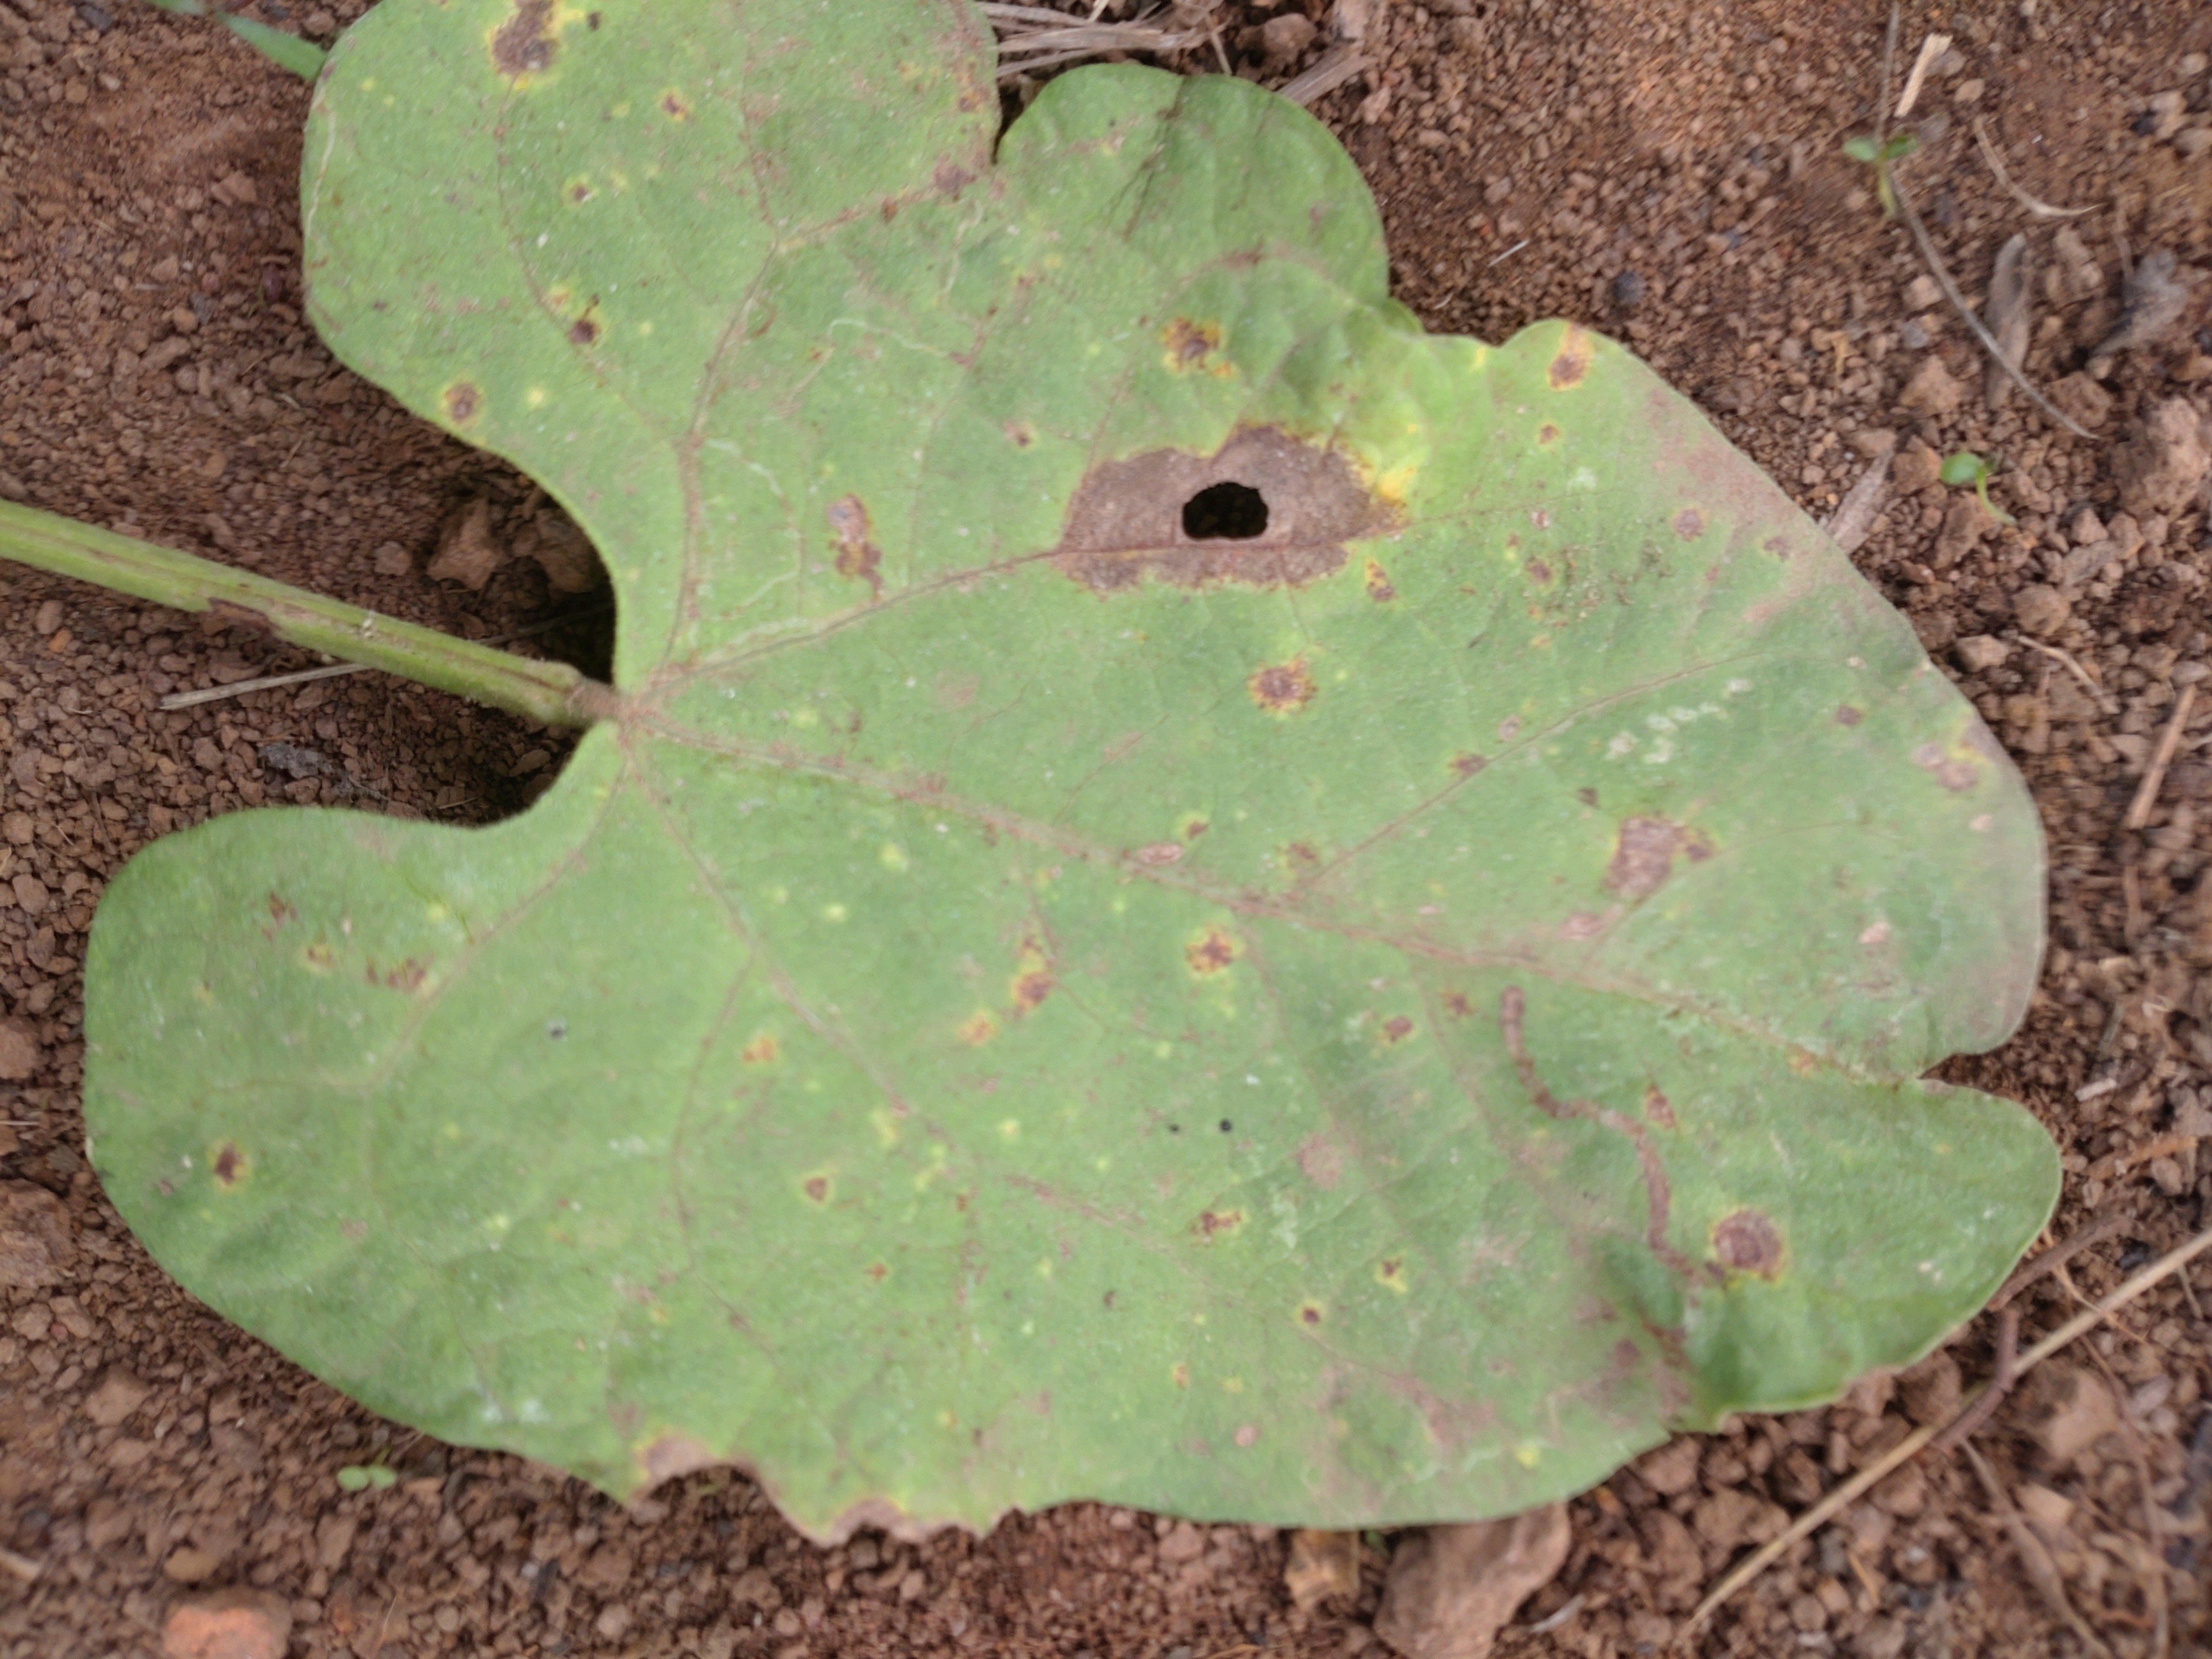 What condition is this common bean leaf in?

rust
